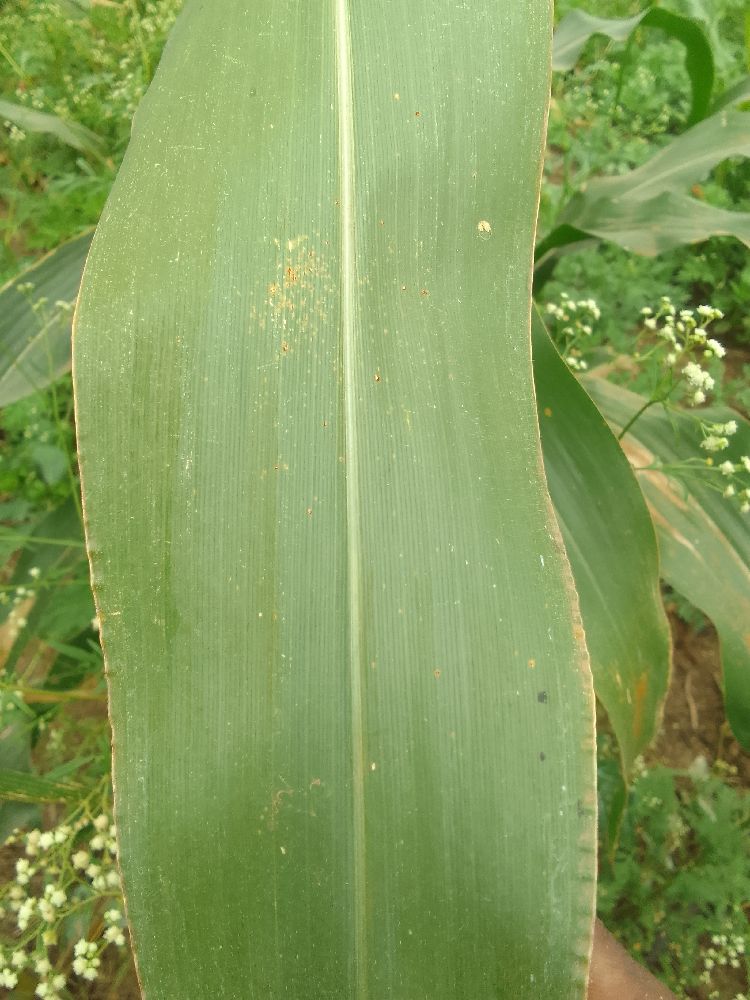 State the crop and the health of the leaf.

maize, healthy
